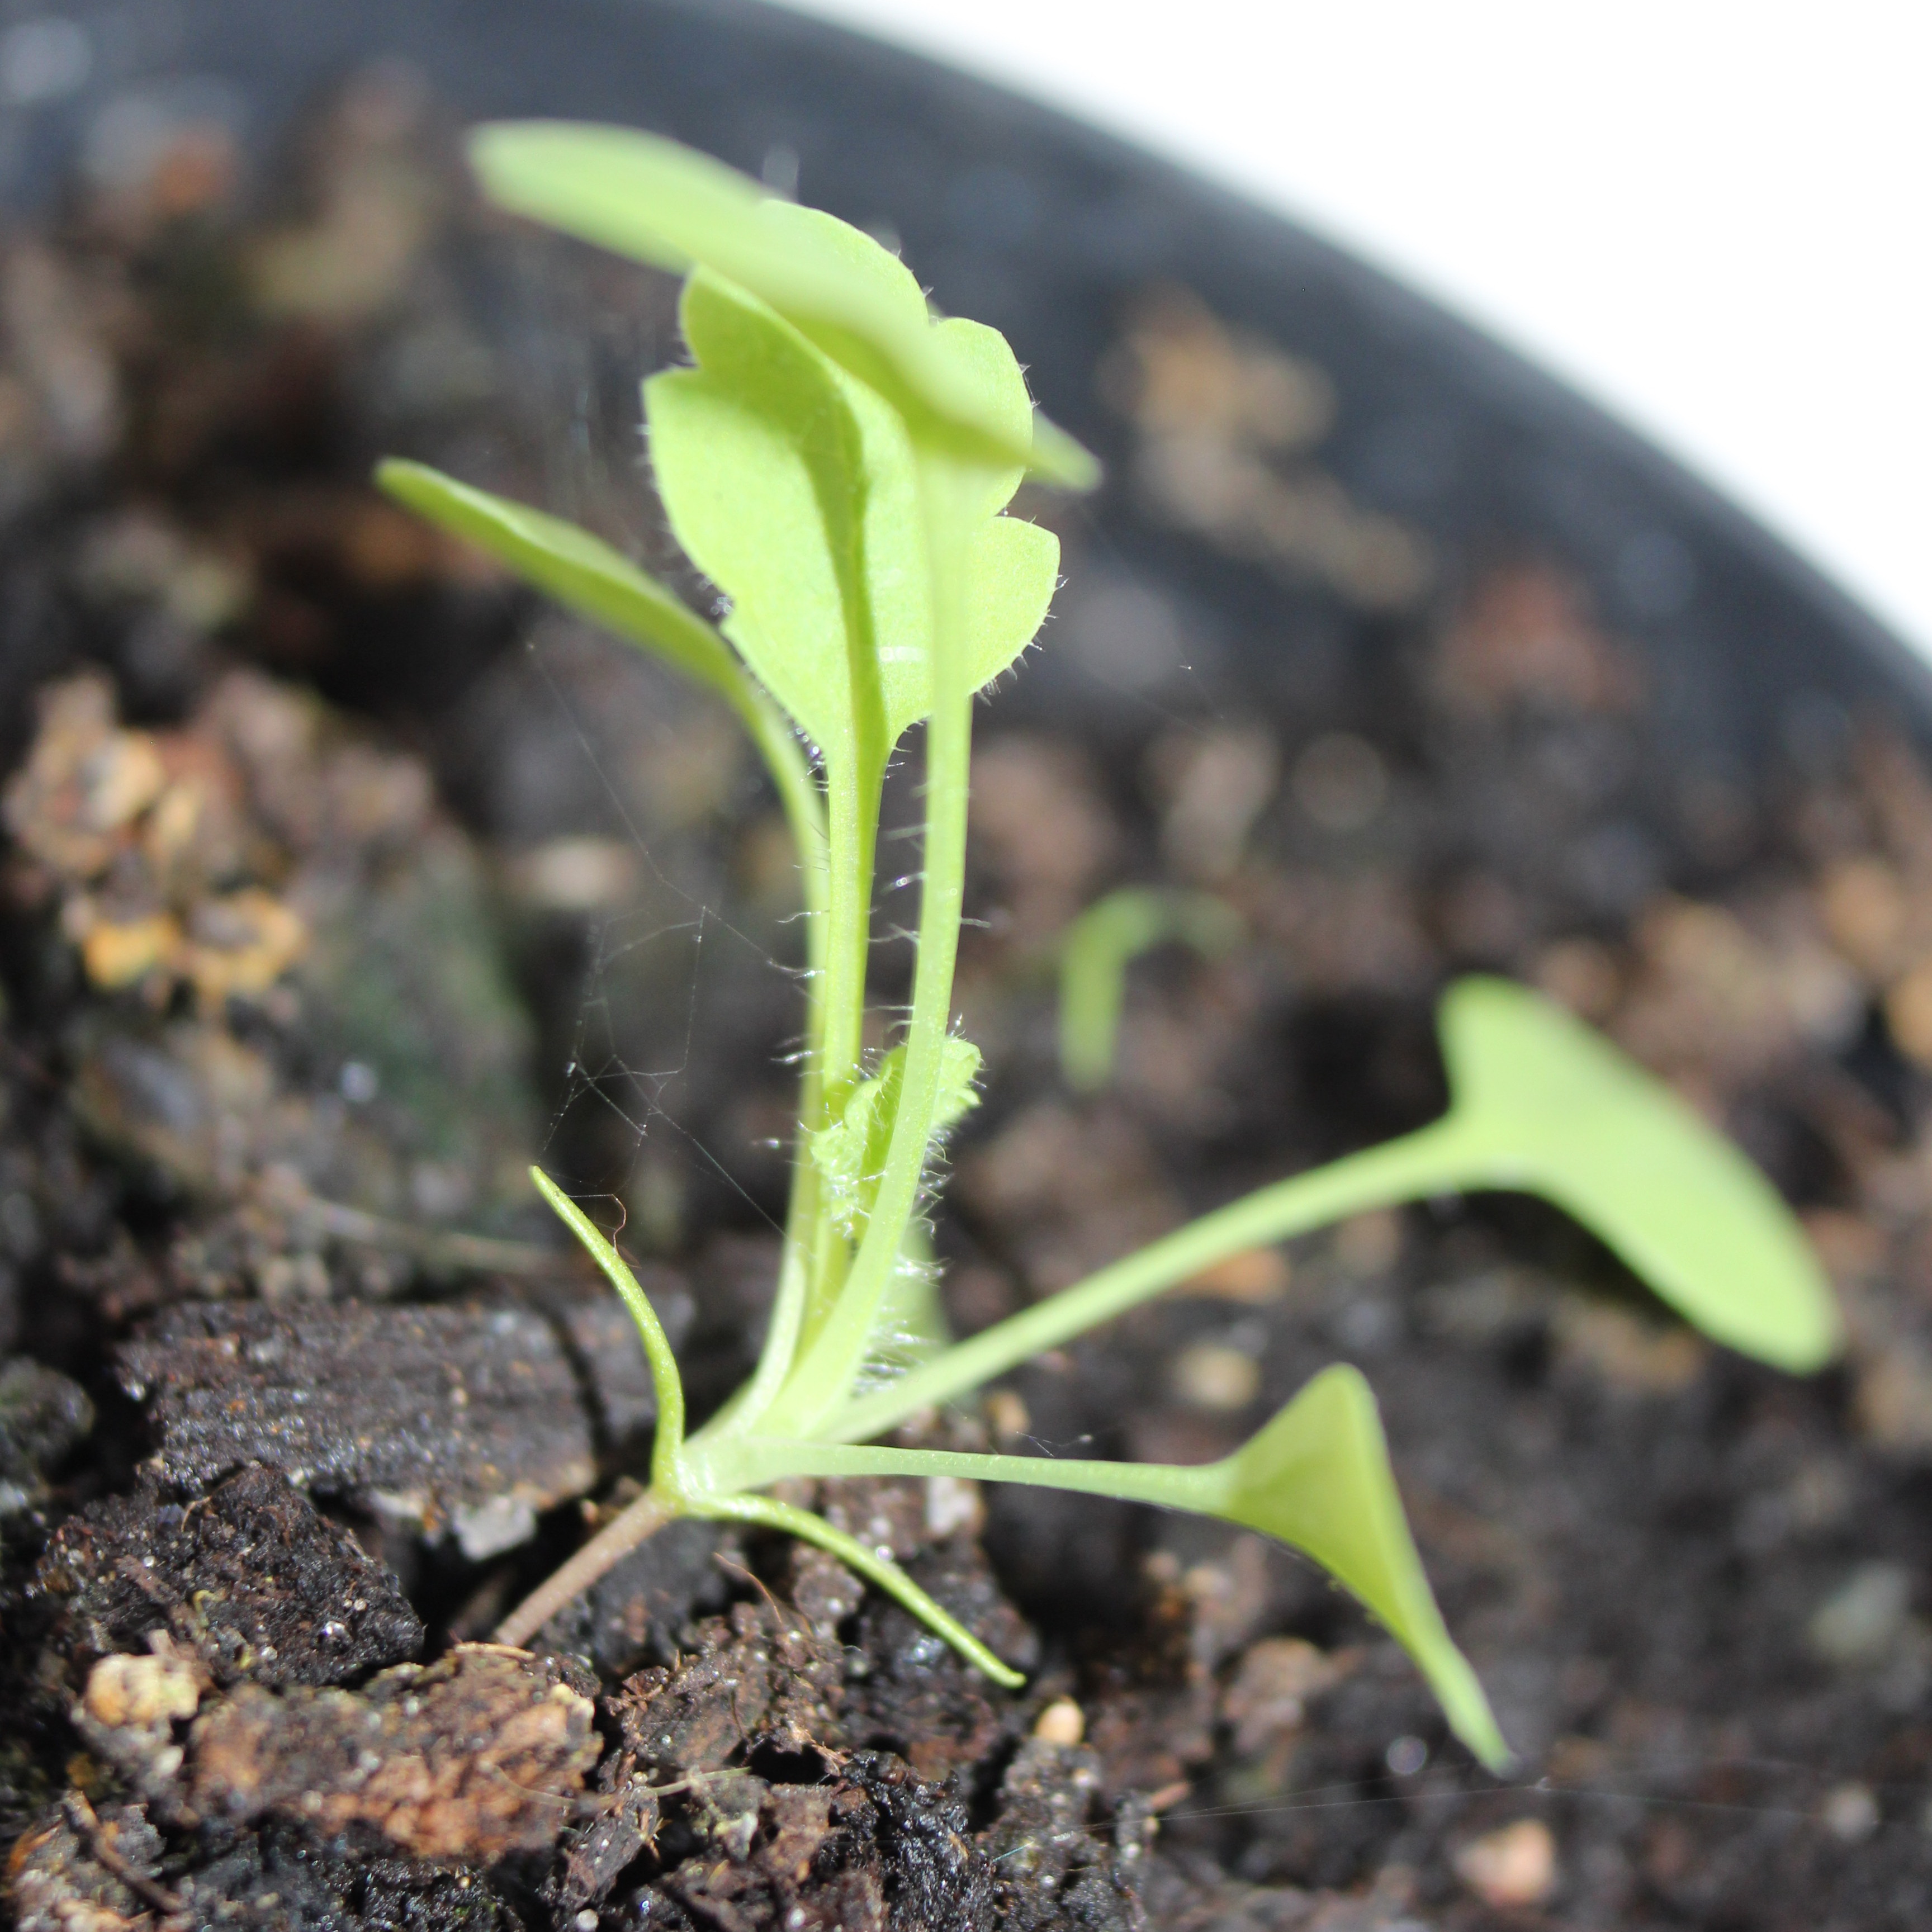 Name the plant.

Papaver rhoeas
